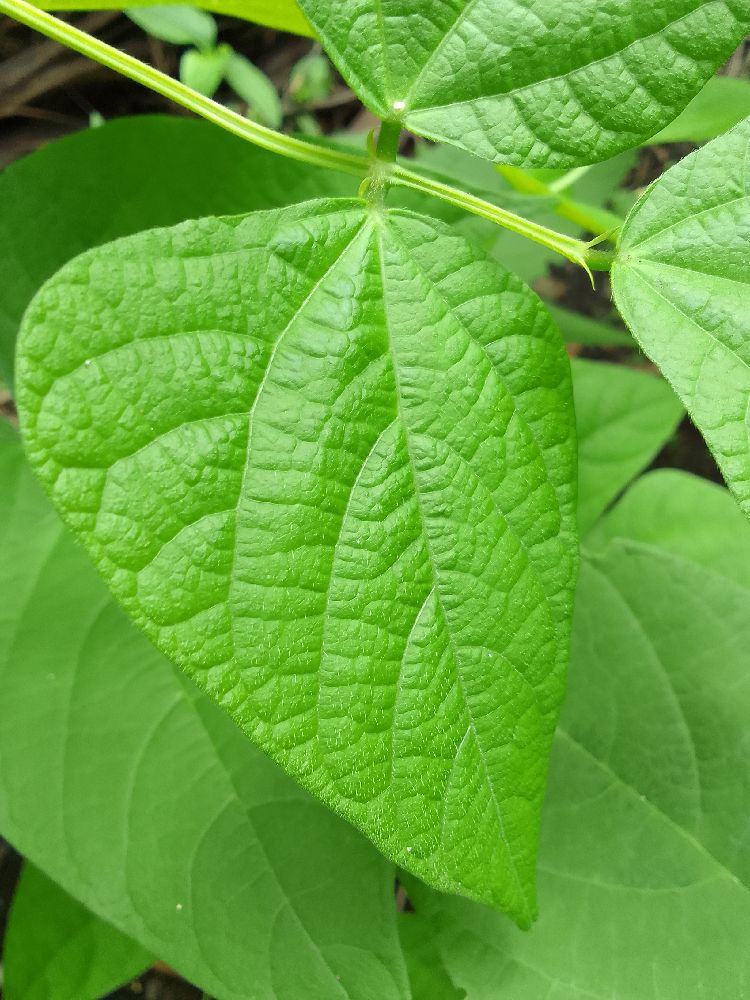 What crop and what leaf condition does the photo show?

common bean, healthy
